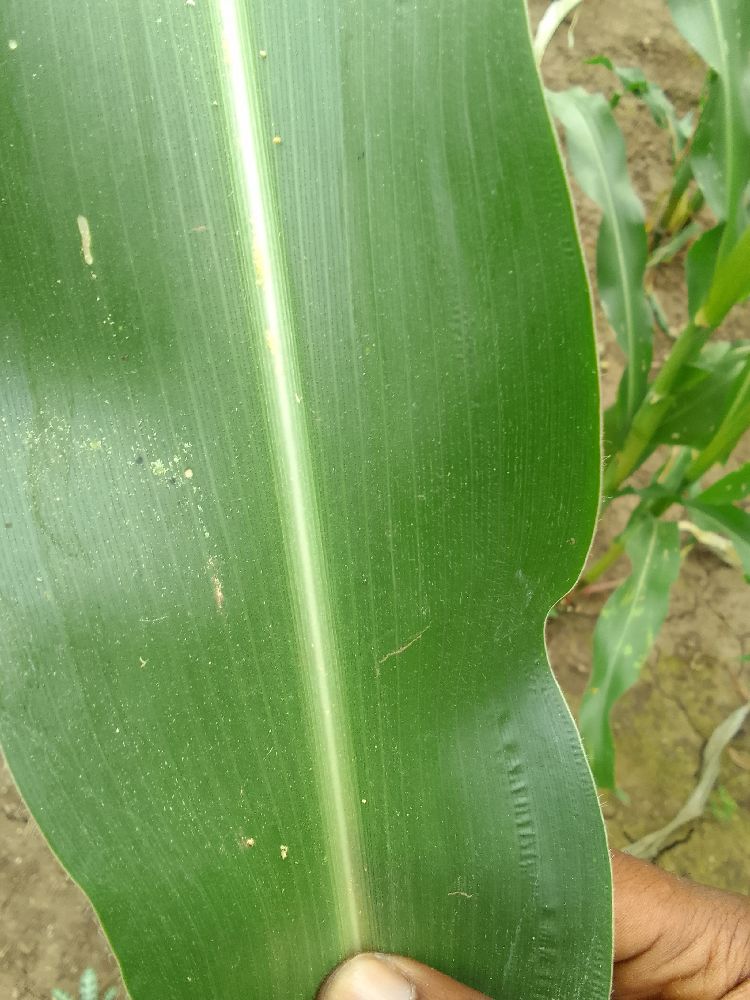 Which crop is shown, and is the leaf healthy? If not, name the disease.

maize, healthy
